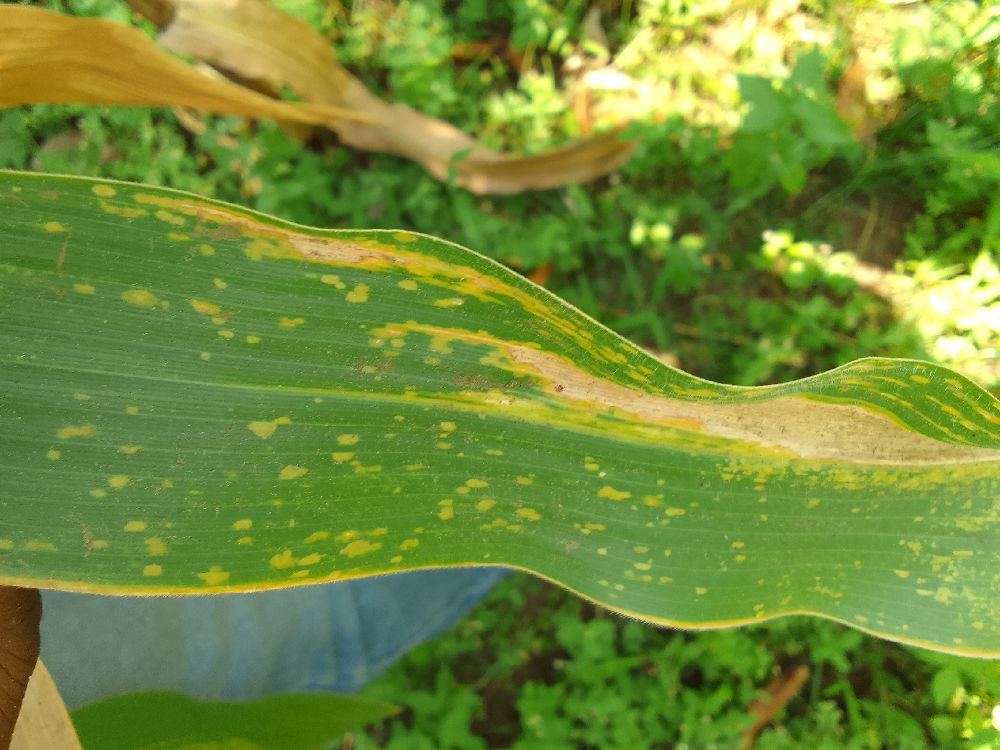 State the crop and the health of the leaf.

maize, maize lethal necrosis
